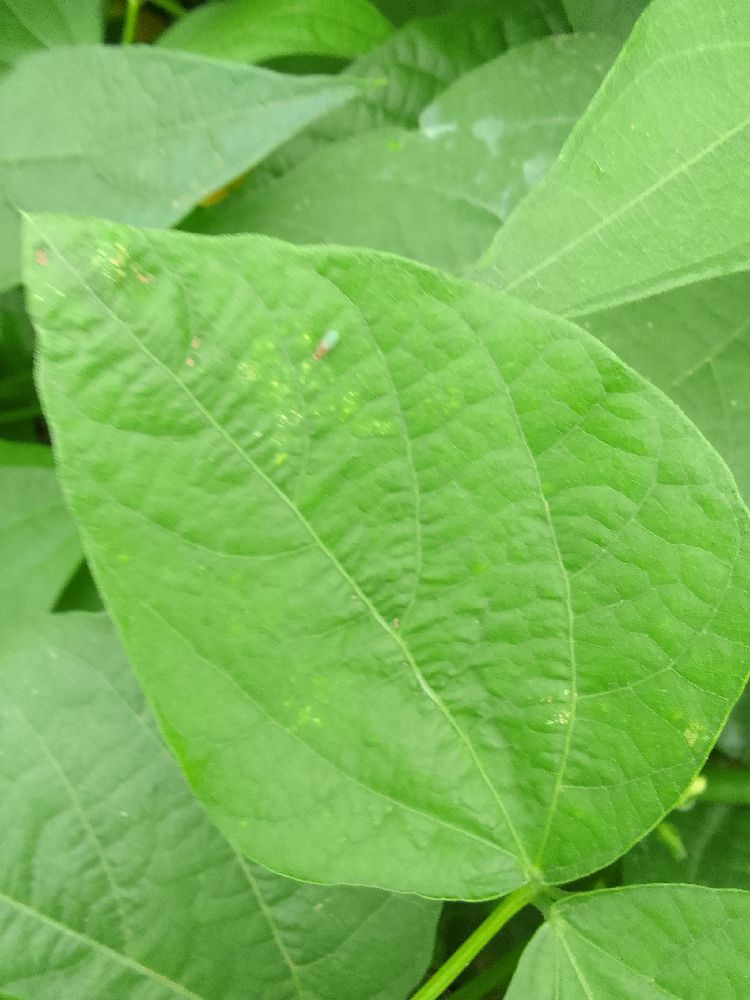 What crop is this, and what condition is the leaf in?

common bean, healthy
